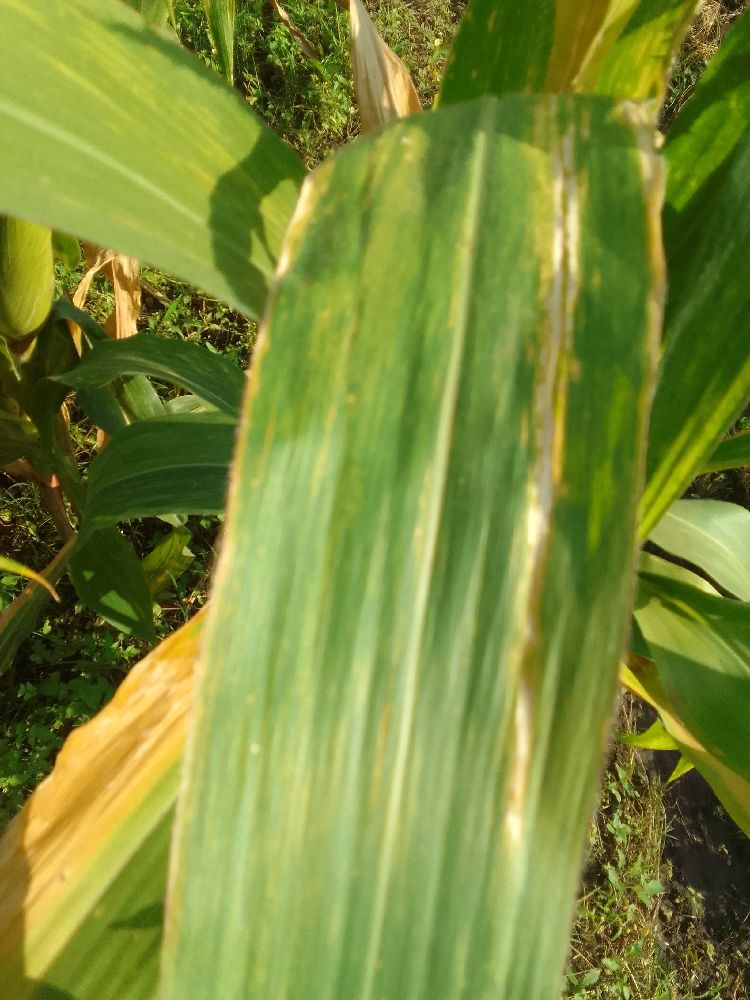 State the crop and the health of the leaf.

maize, maize lethal necrosis
